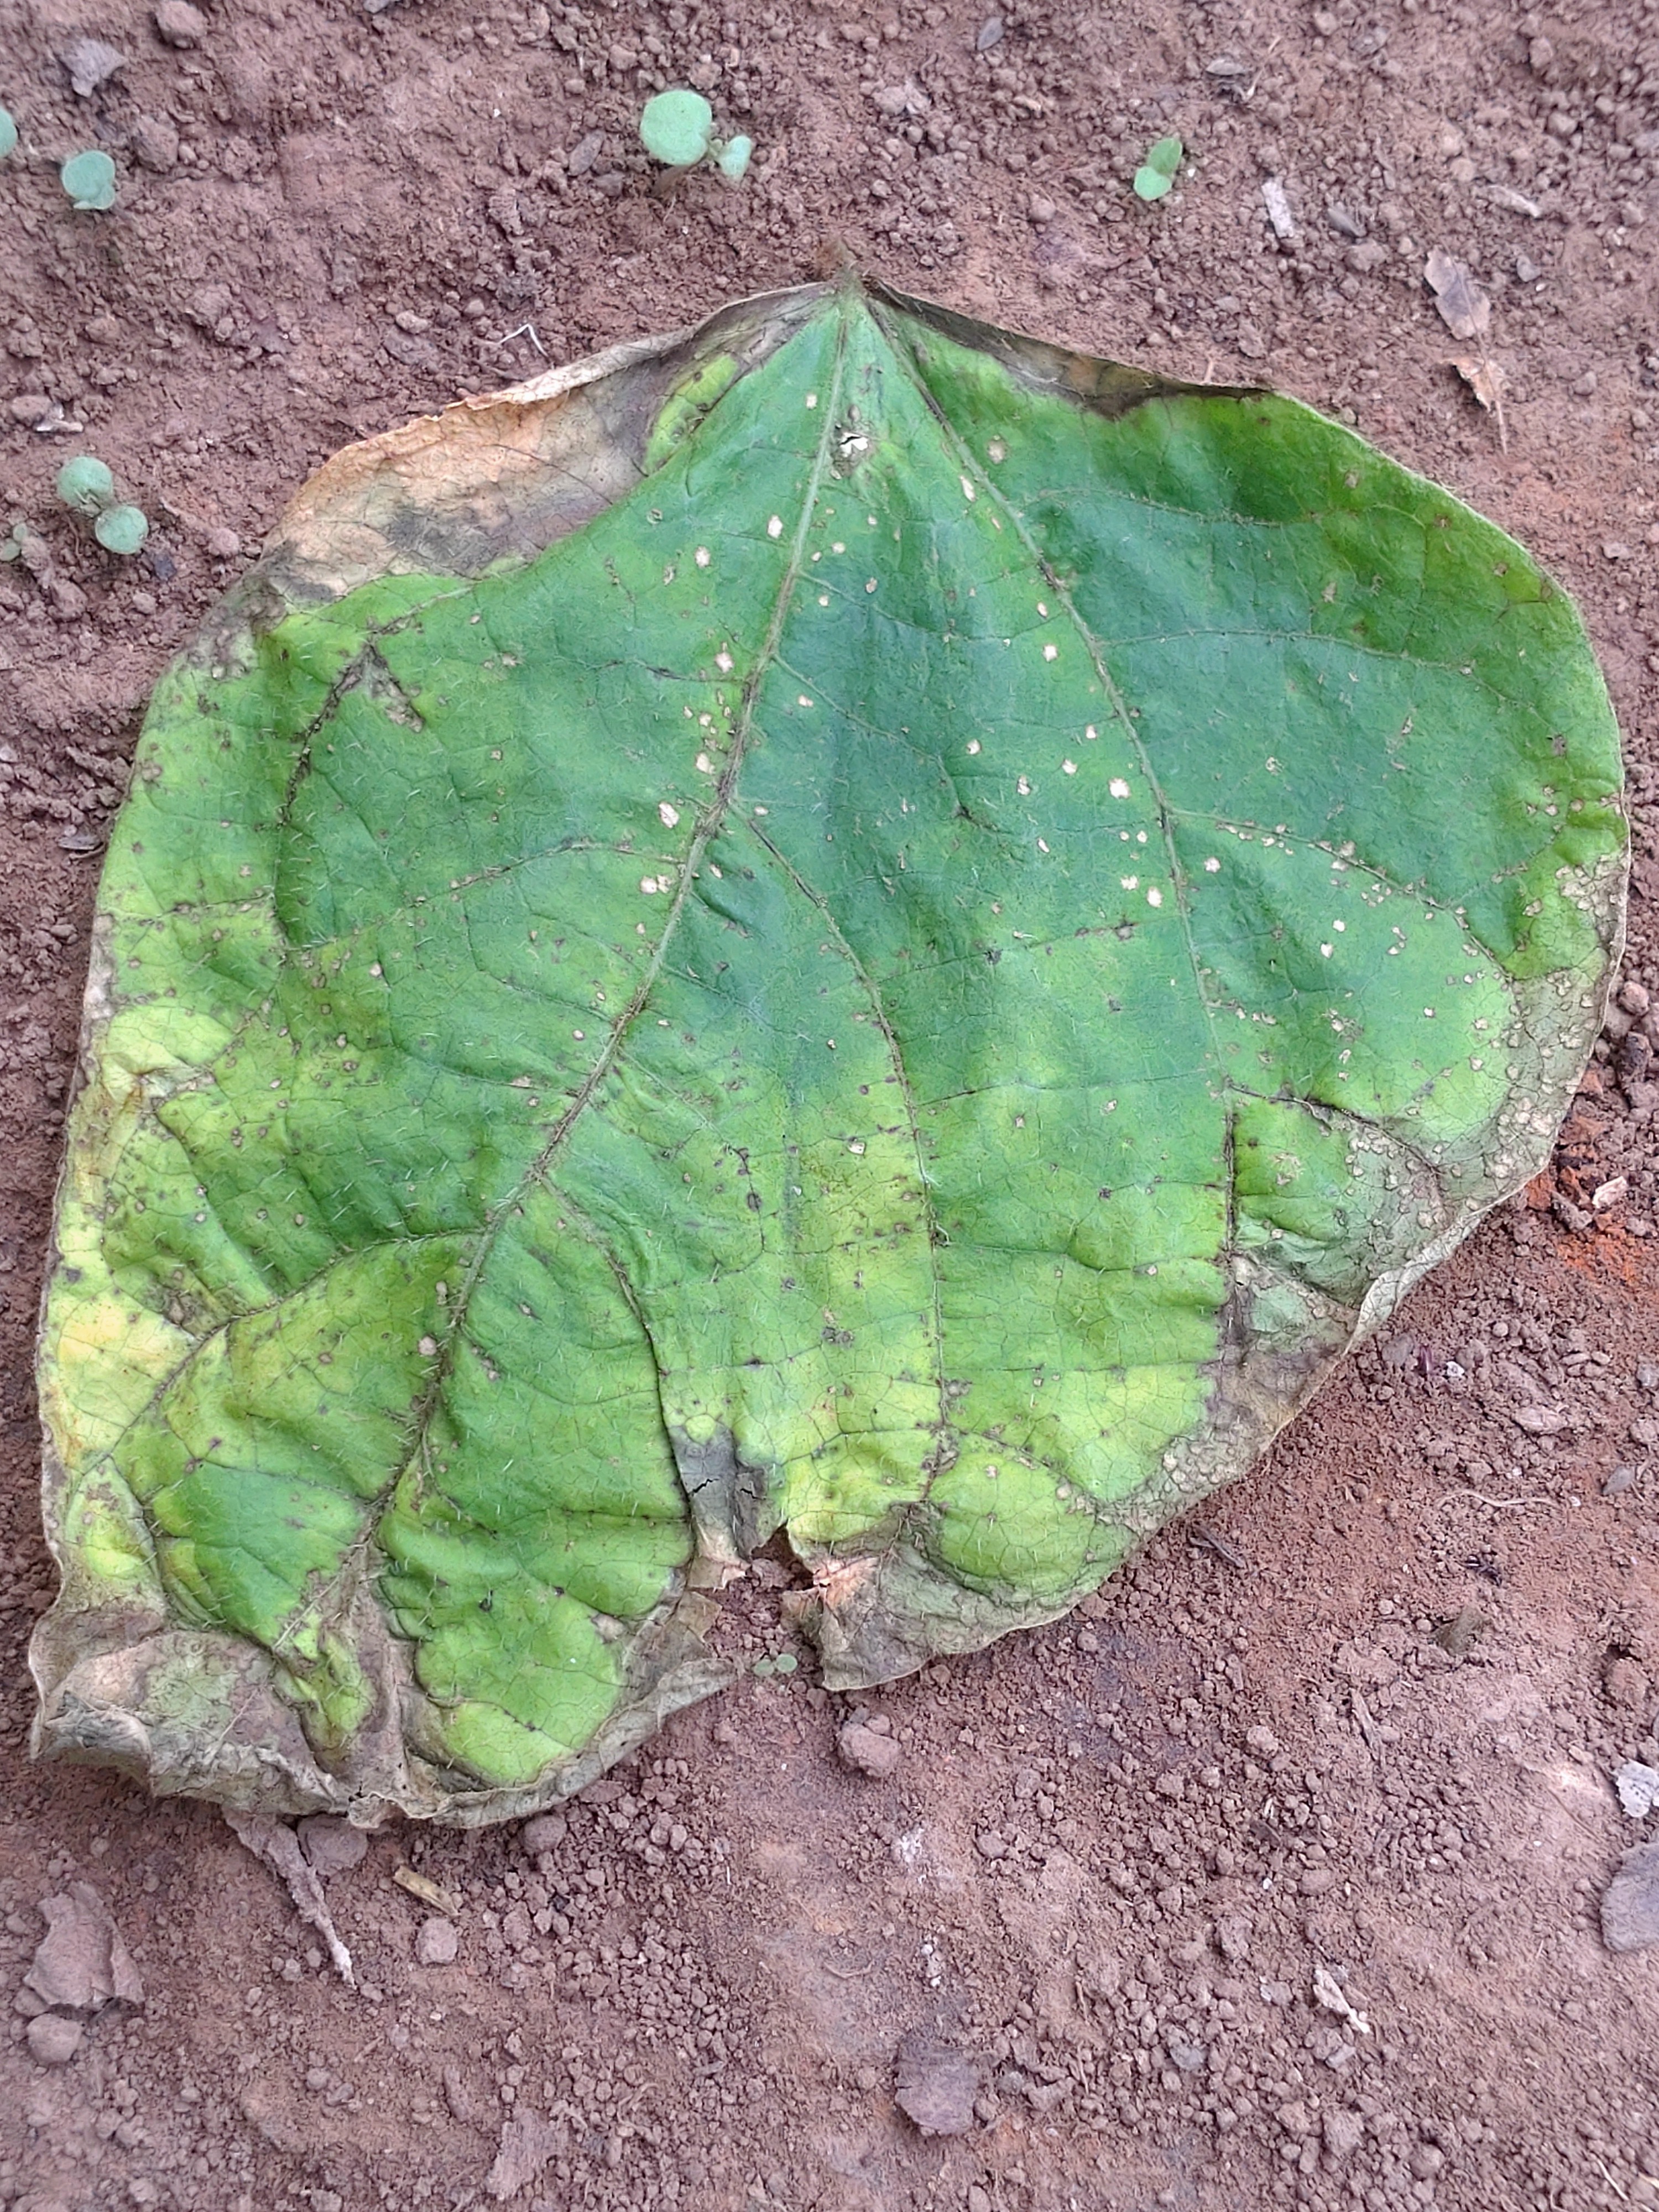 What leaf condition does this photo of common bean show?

anthracnose
